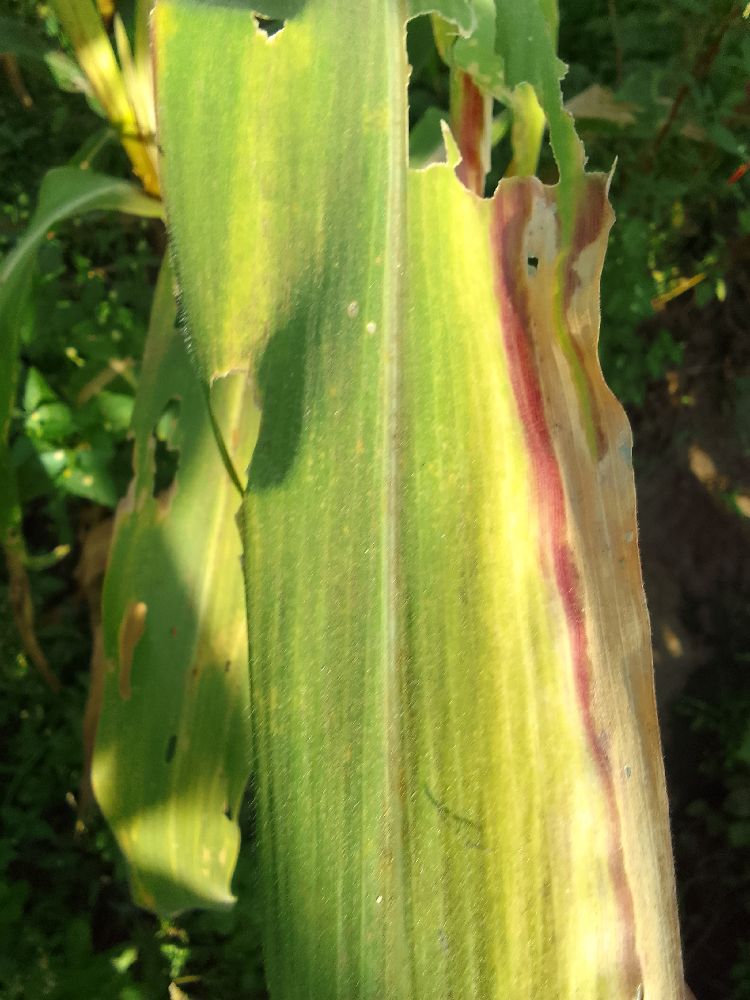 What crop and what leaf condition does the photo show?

maize, maize lethal necrosis
